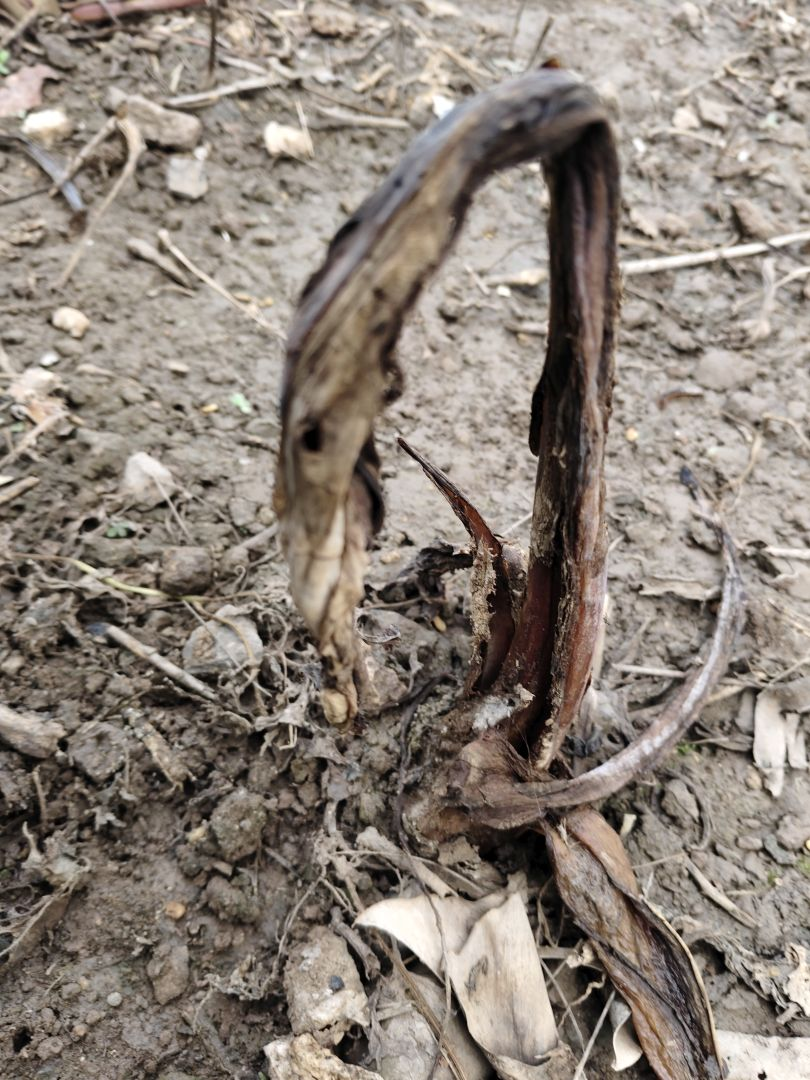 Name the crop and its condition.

taro, root rot
